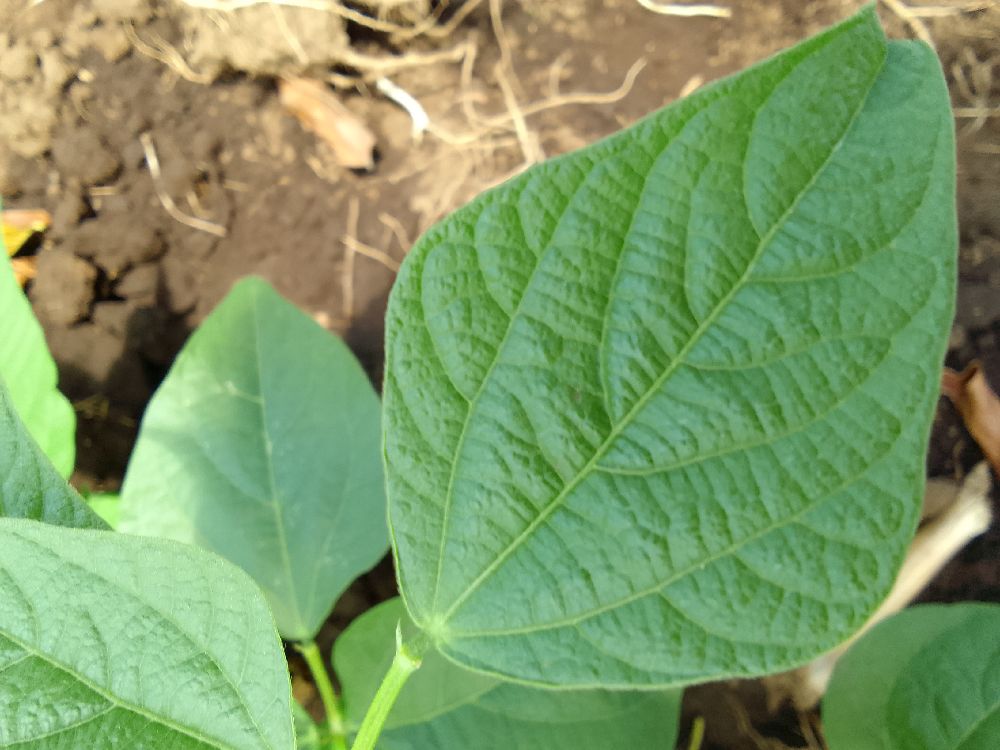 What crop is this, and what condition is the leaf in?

common bean, healthy
